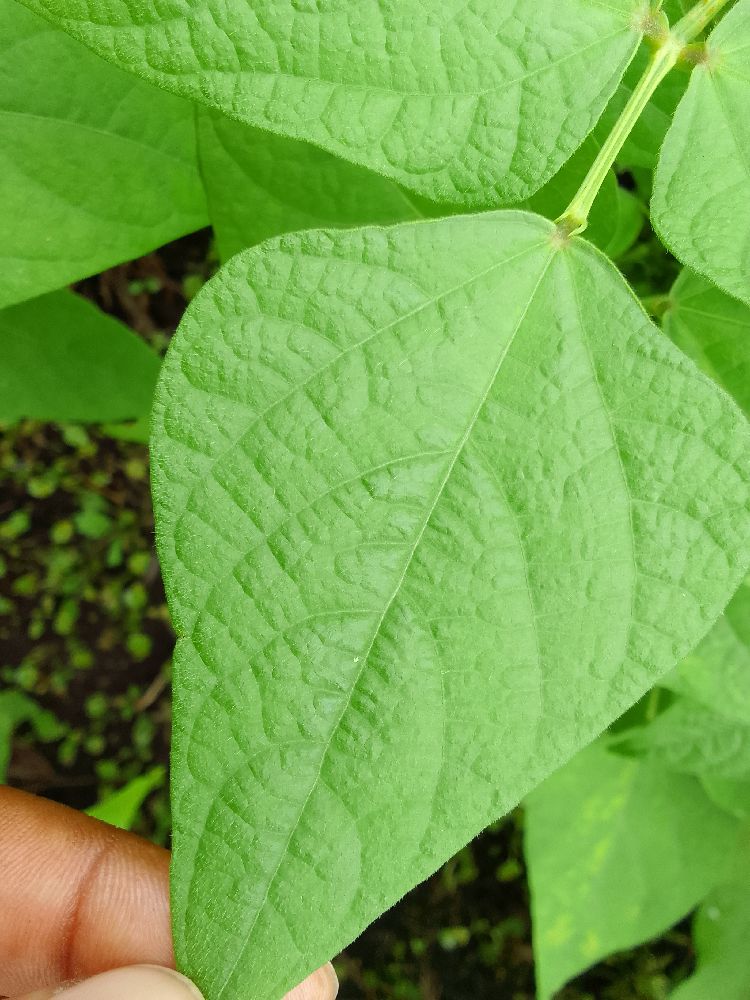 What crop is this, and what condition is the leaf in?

common bean, healthy
